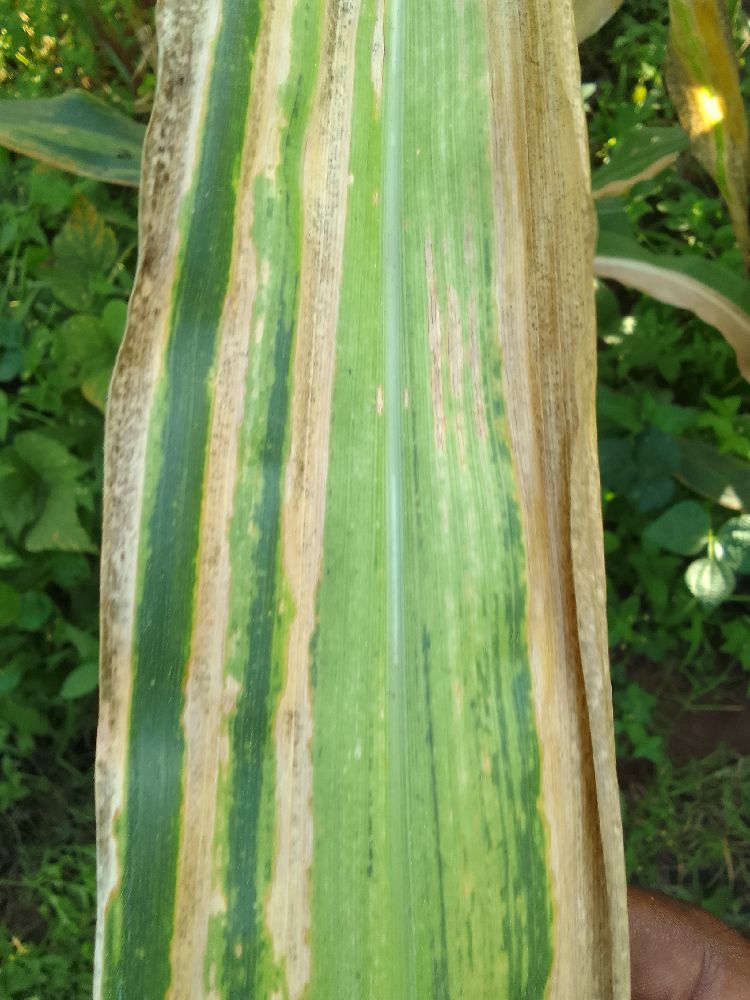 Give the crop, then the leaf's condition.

maize, maize lethal necrosis
